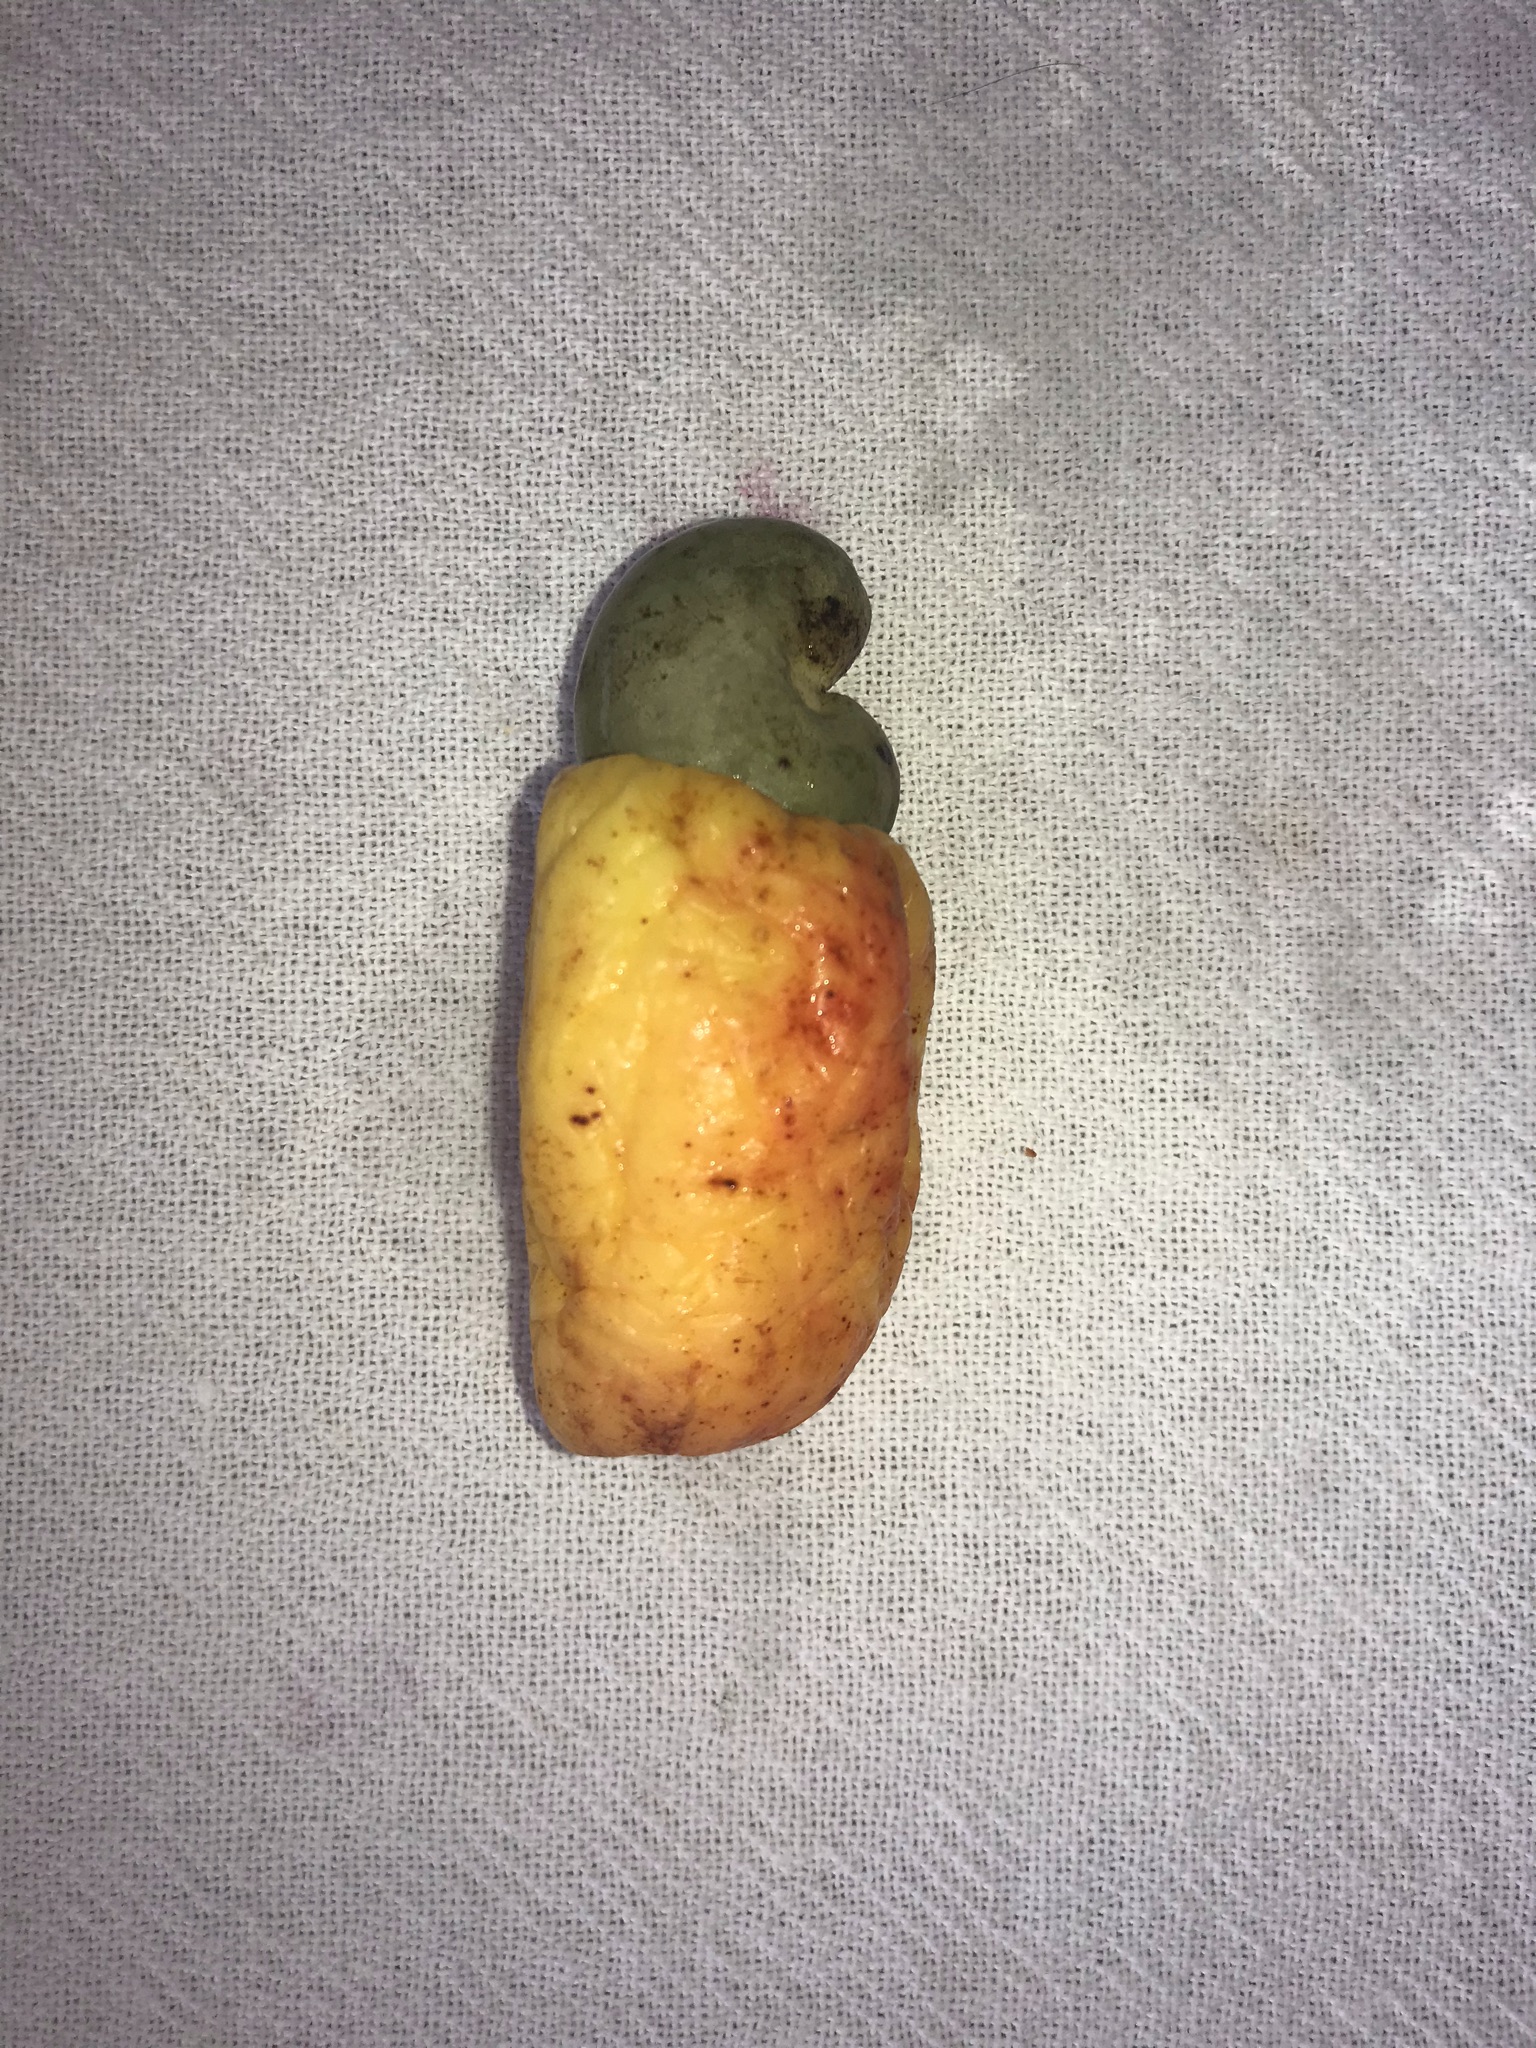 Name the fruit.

caju amarelo
